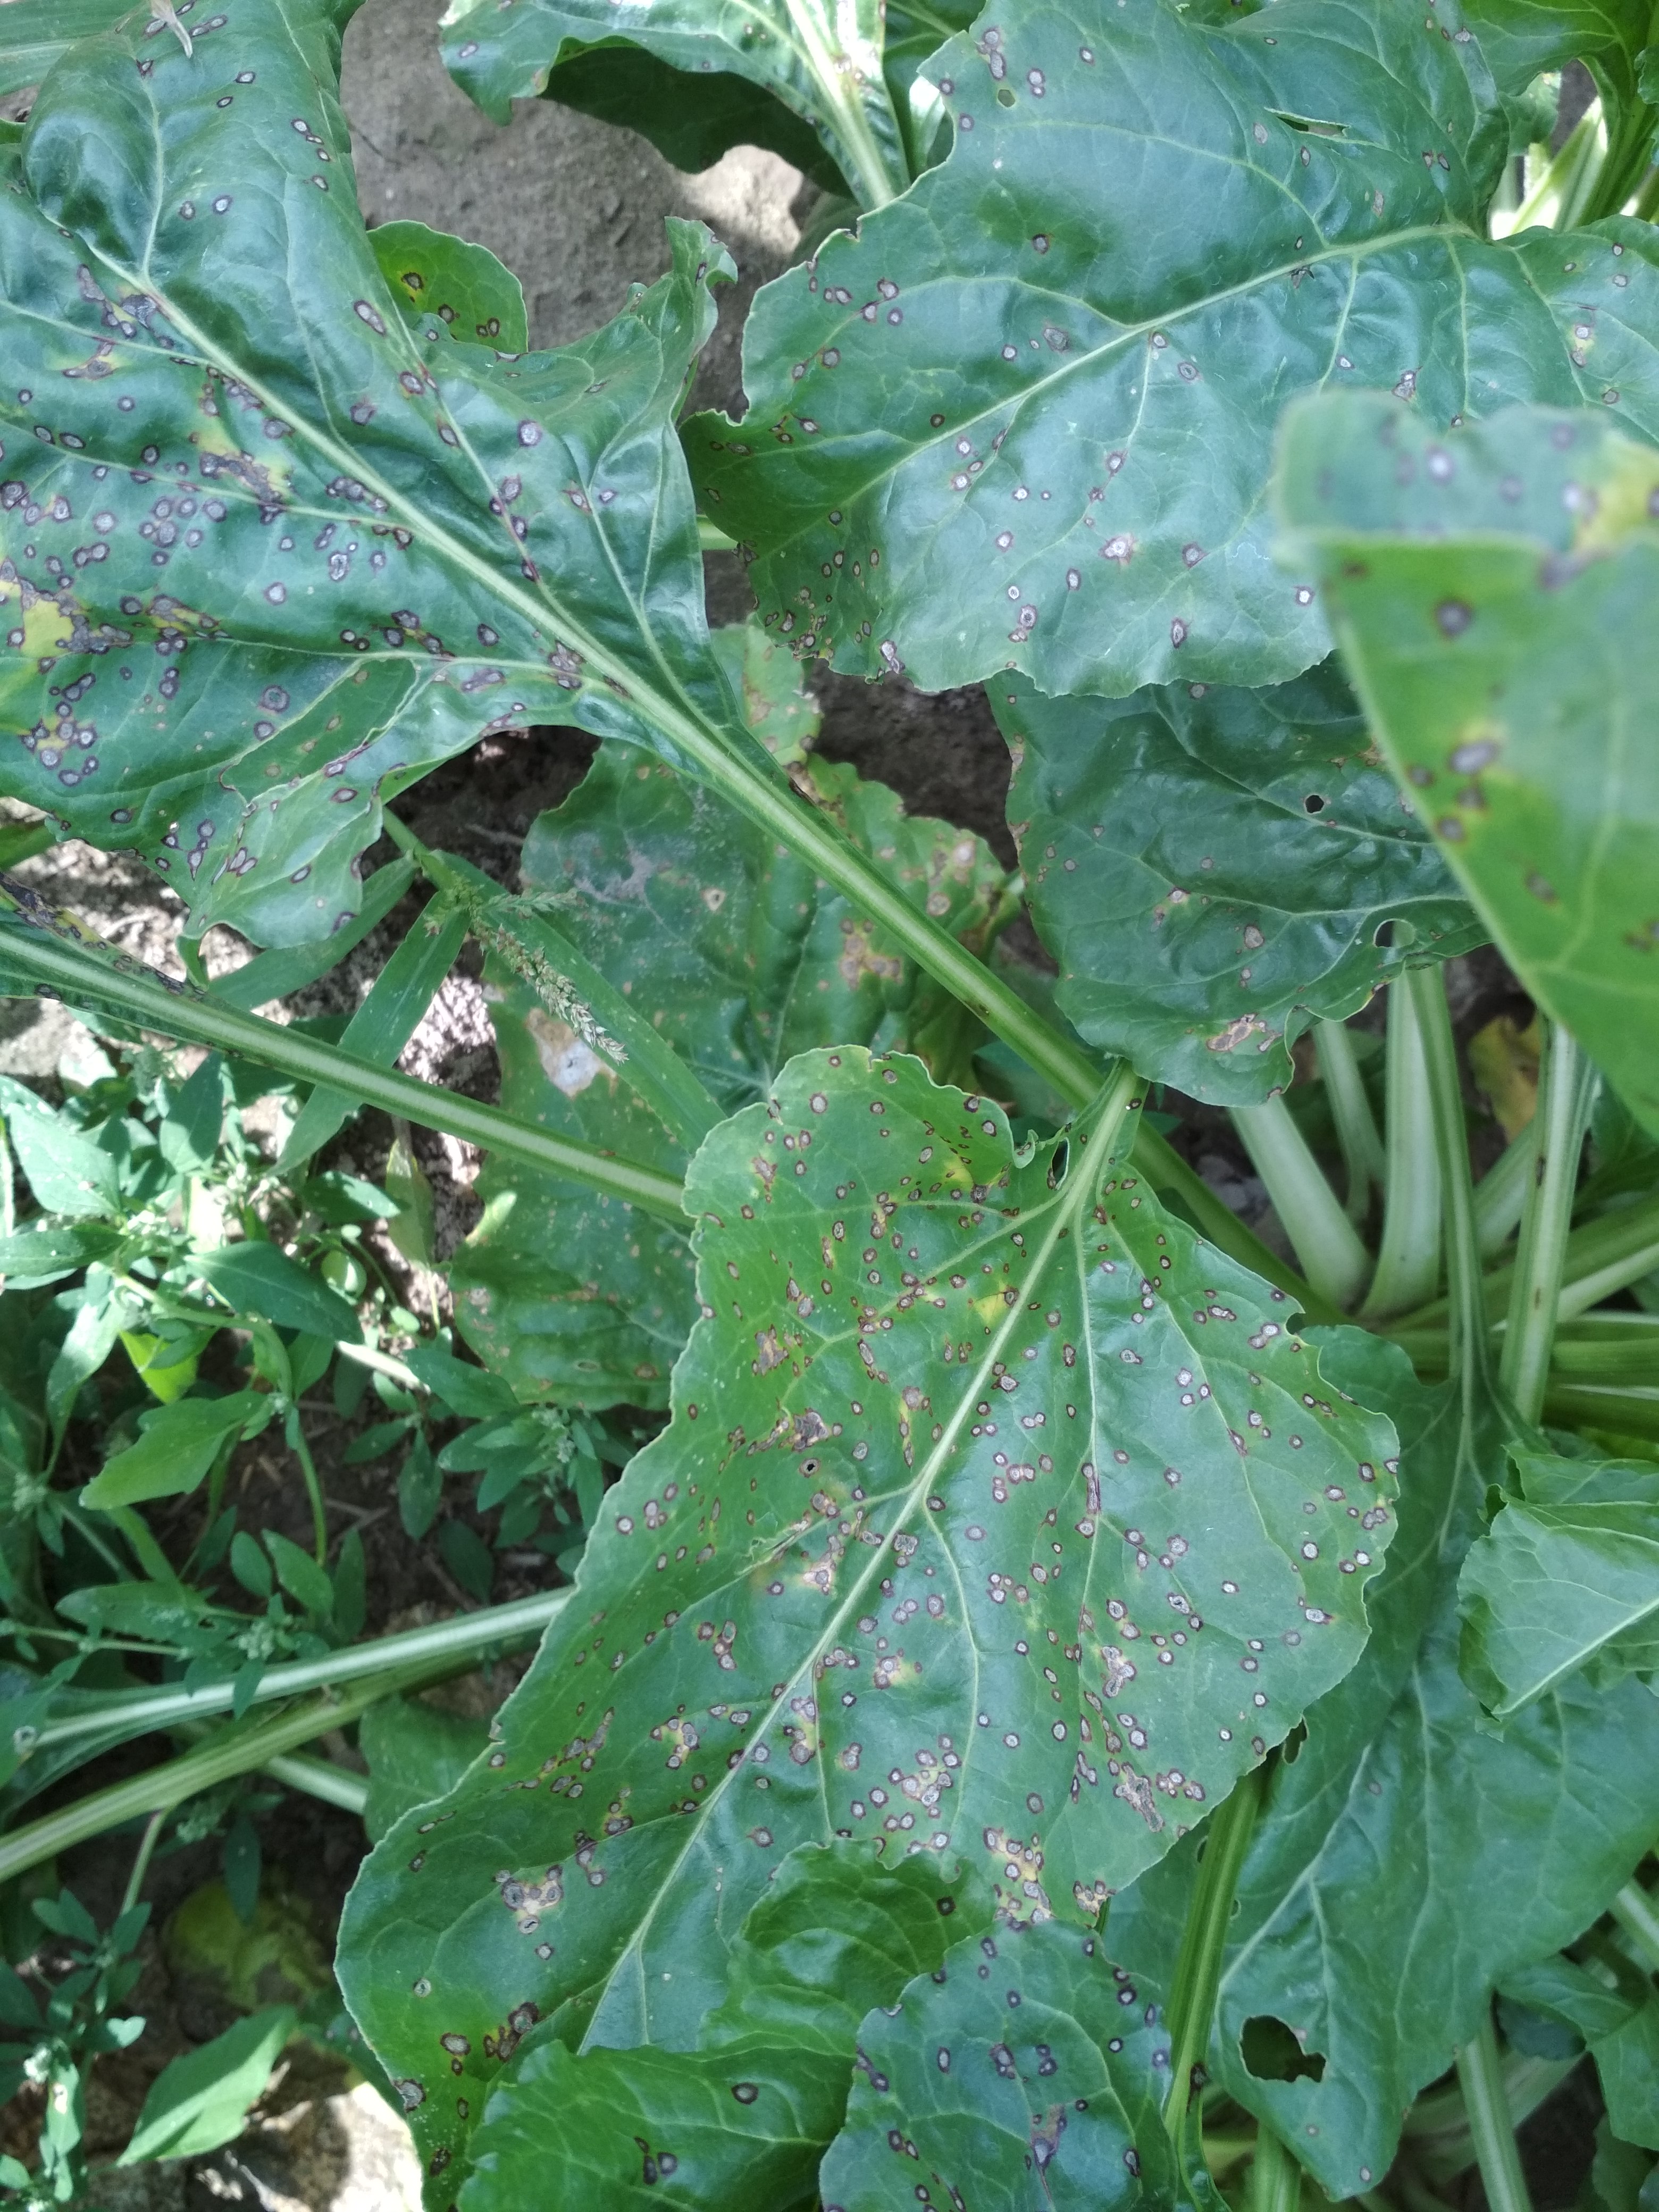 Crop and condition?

beet, cercospora
